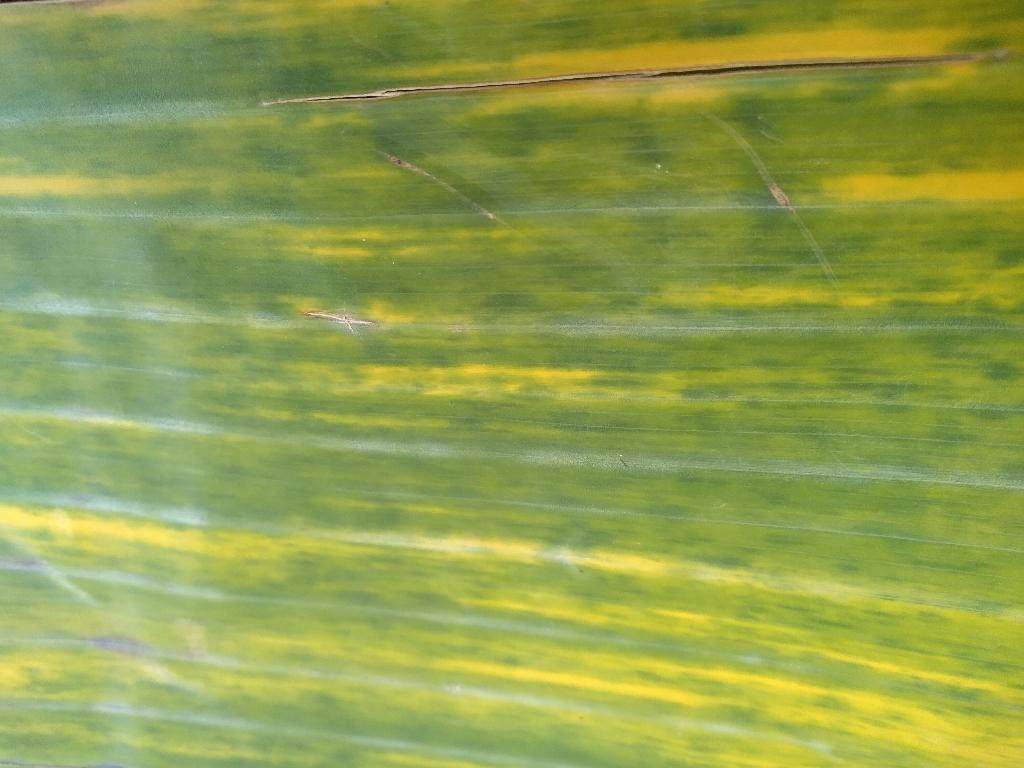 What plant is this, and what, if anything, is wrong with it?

banana, fusarium wilt race 1
